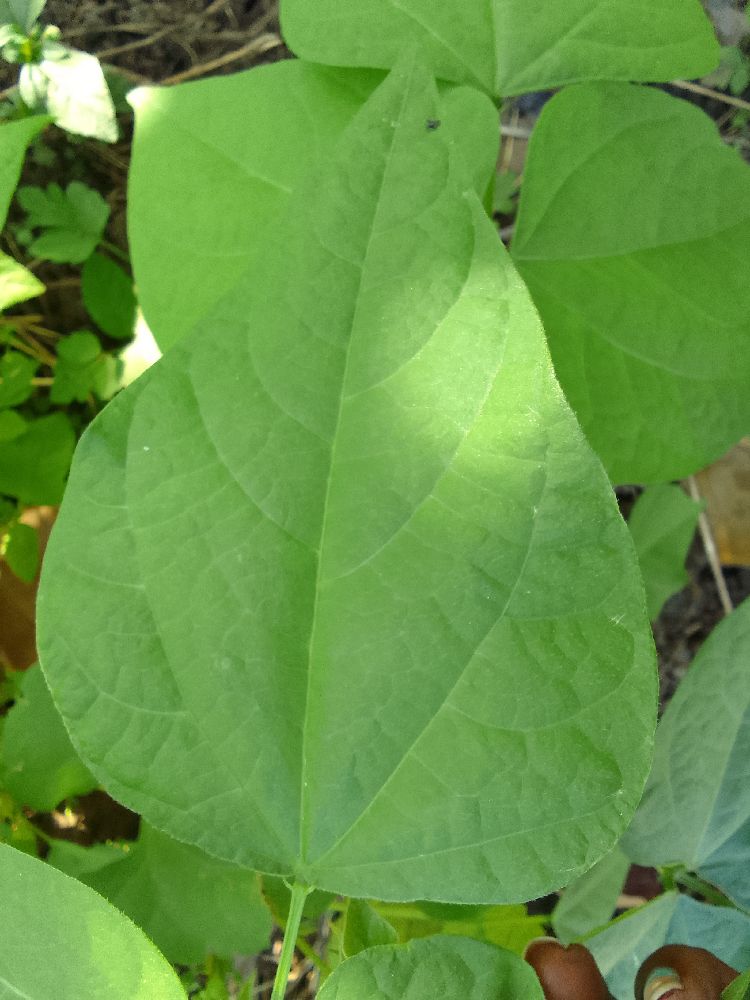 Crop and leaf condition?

common bean, healthy
